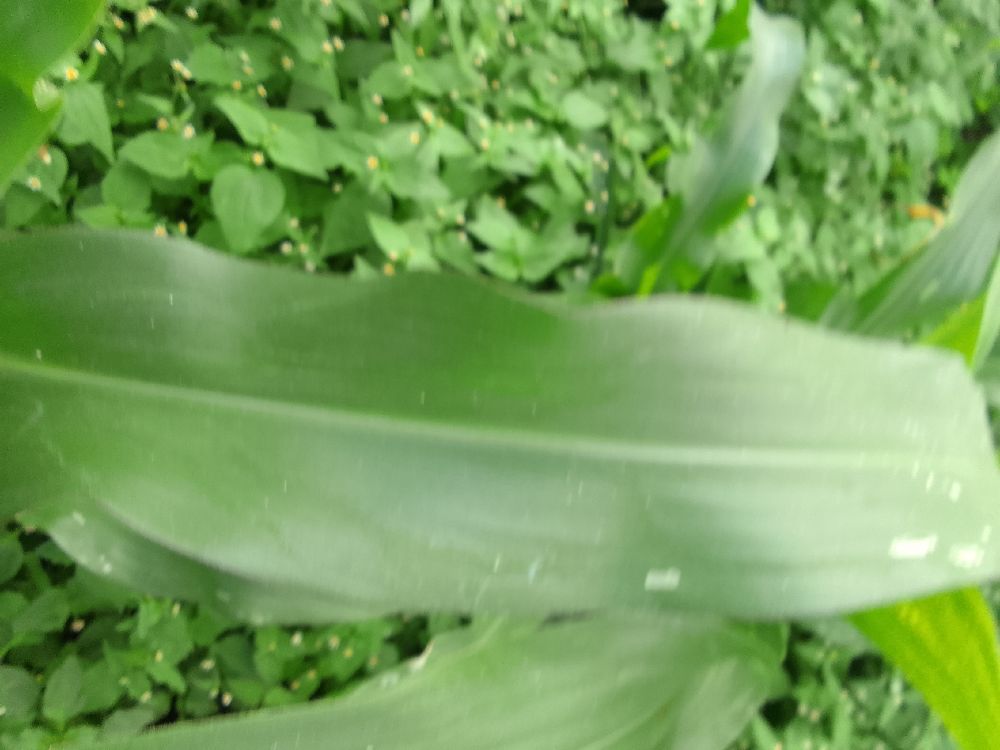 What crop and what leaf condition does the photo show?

maize, healthy
